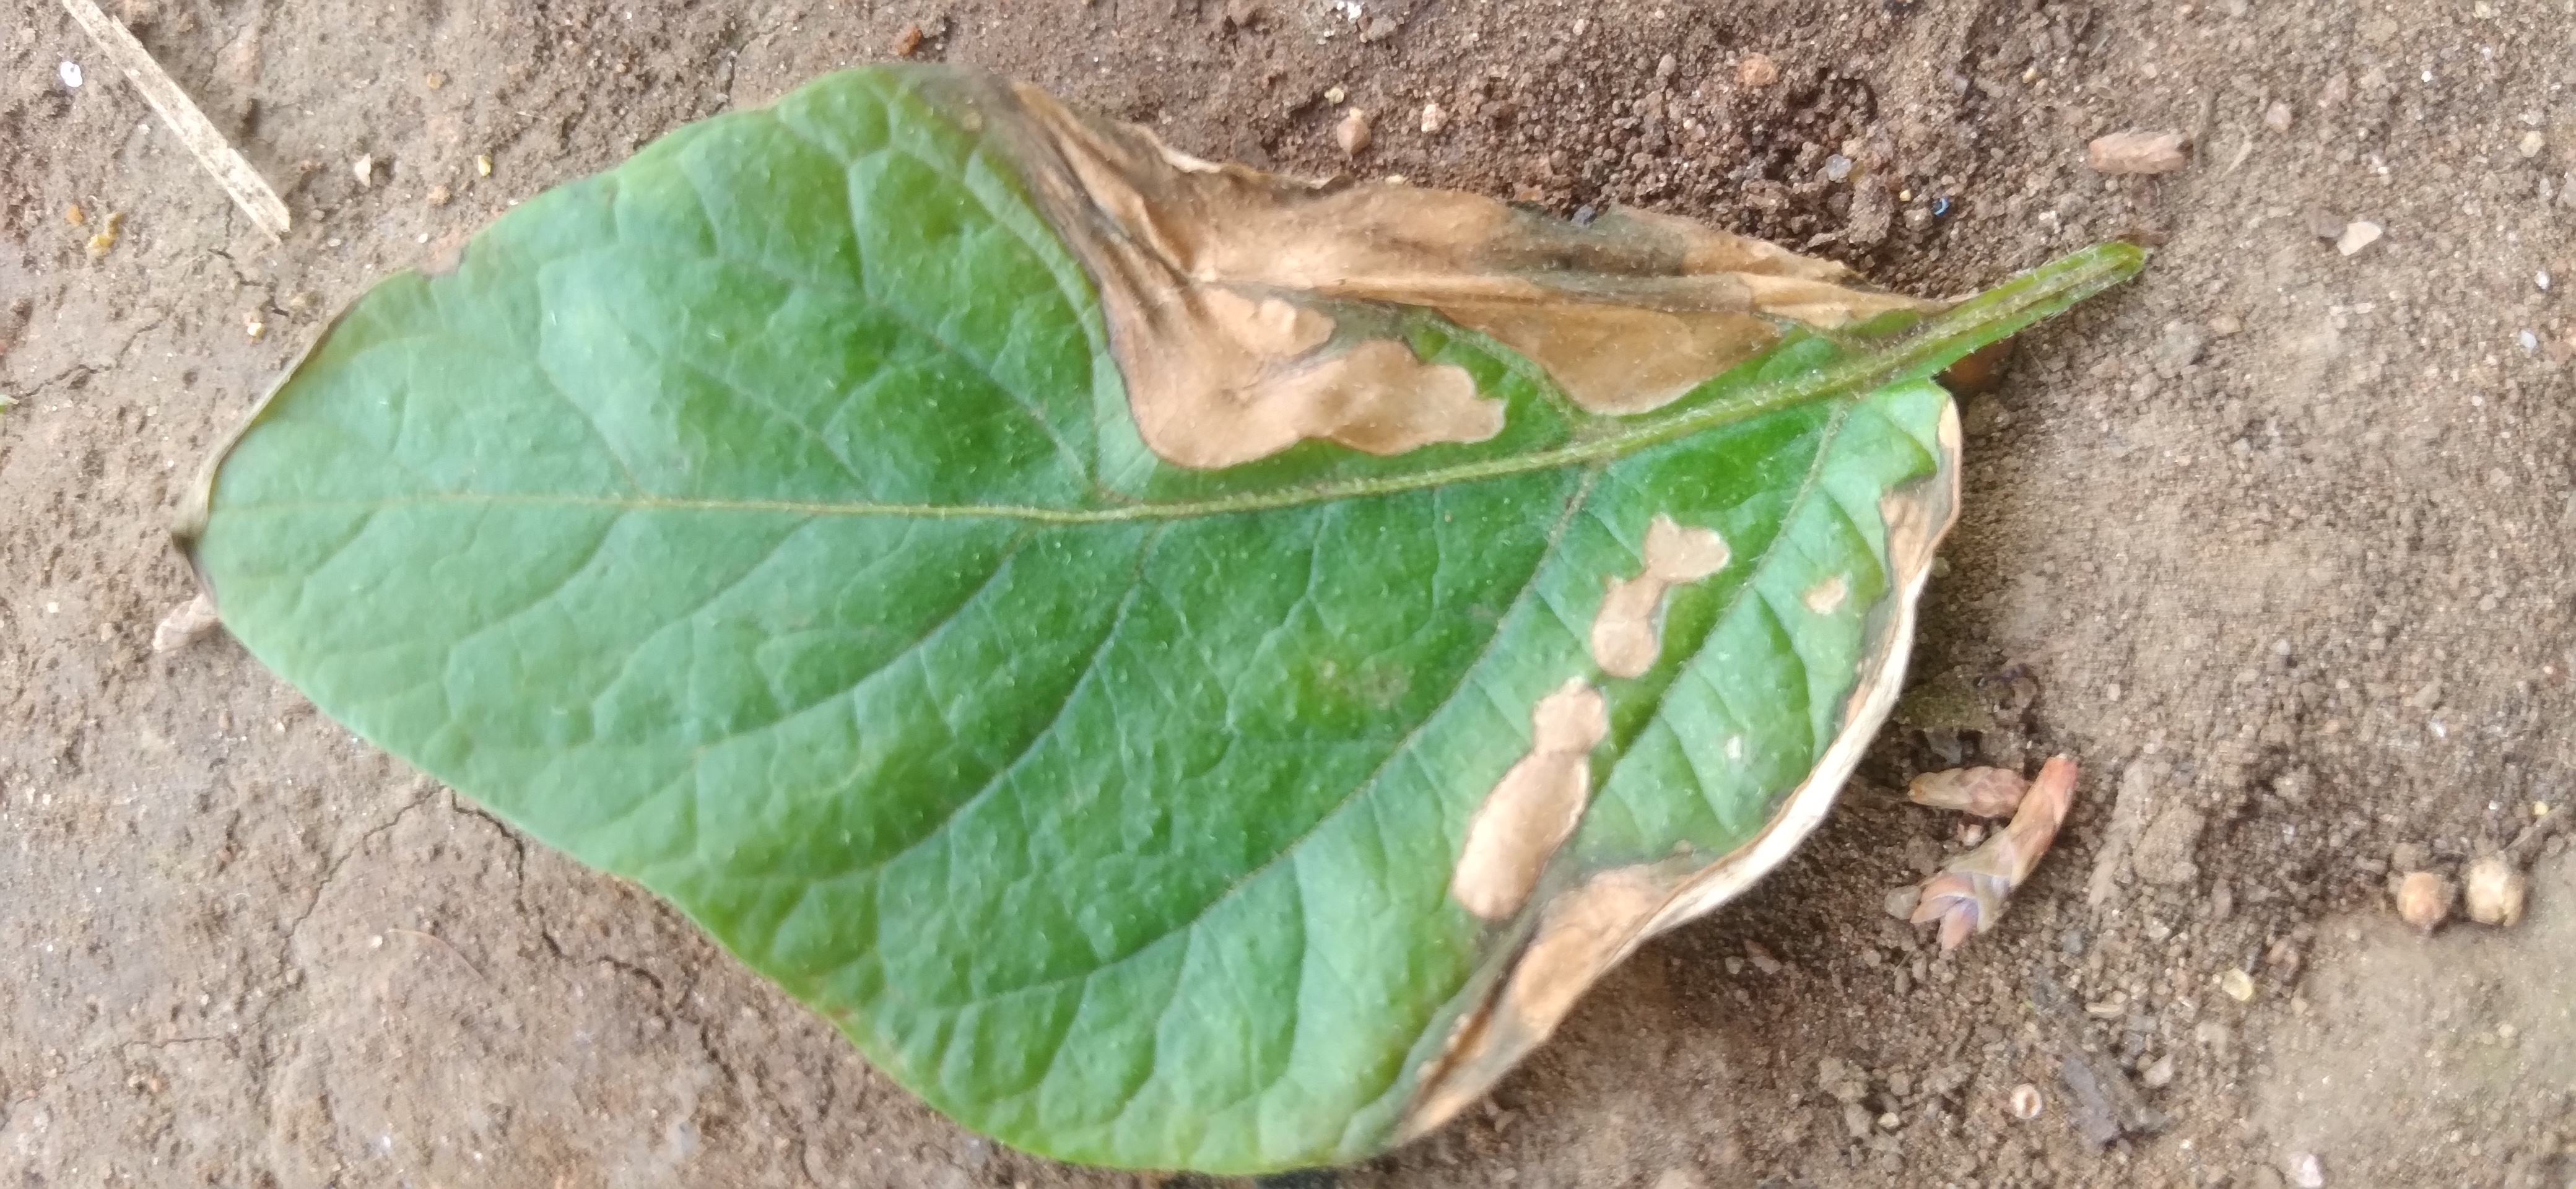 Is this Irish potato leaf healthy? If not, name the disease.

early blight
